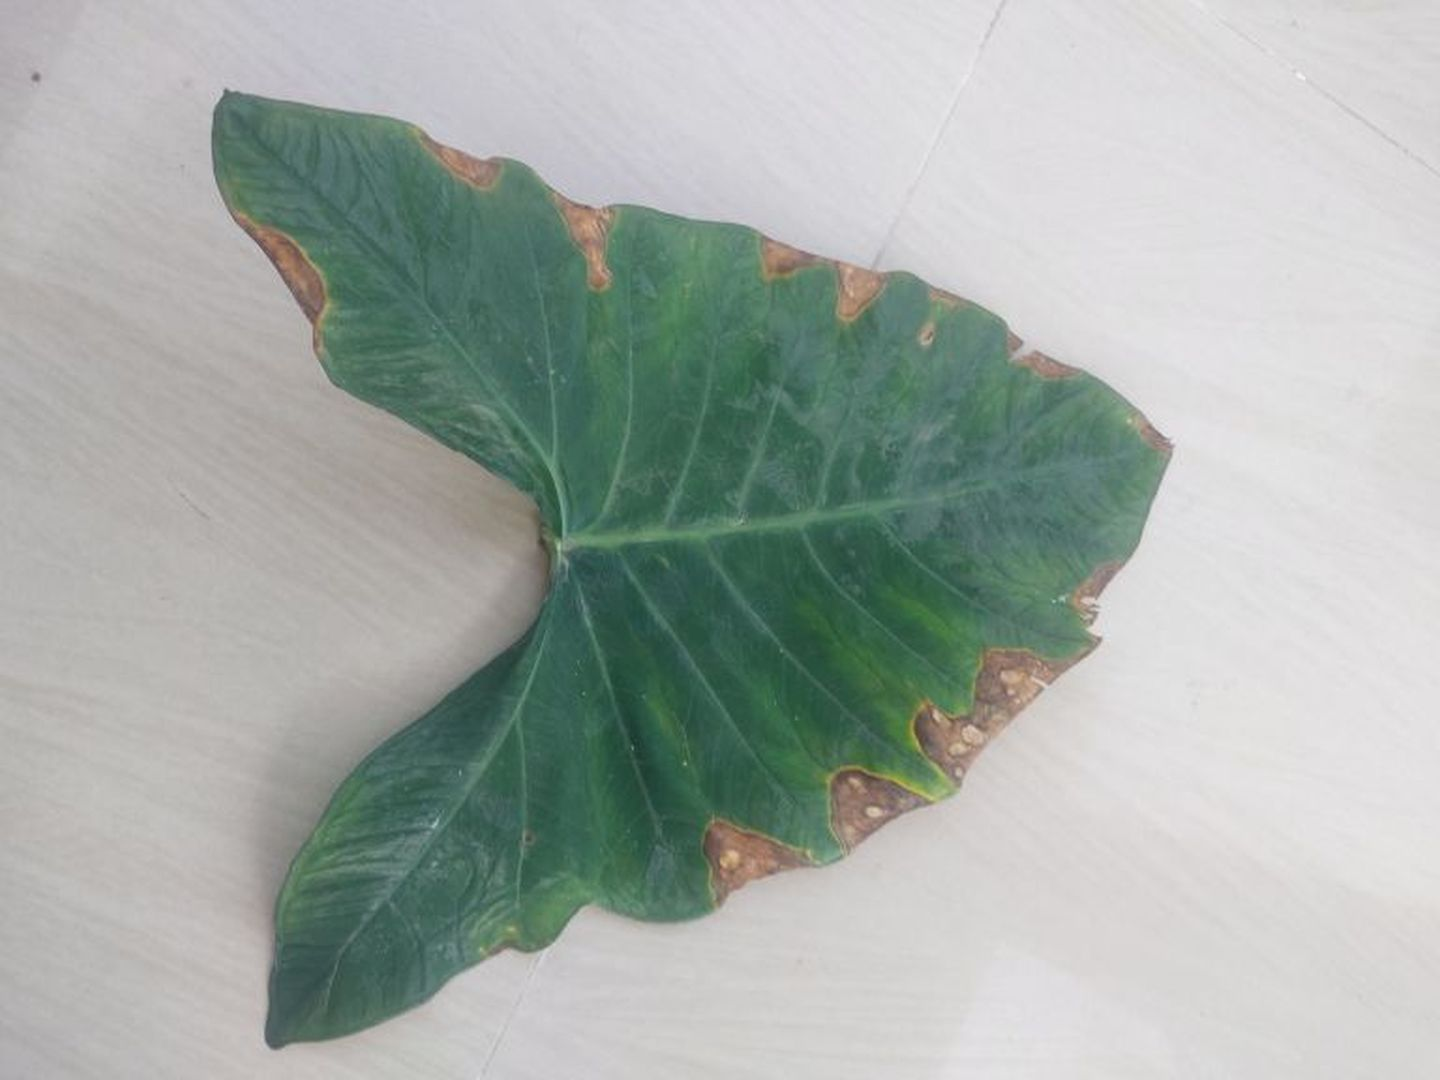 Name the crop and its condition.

taro, leaf blight
